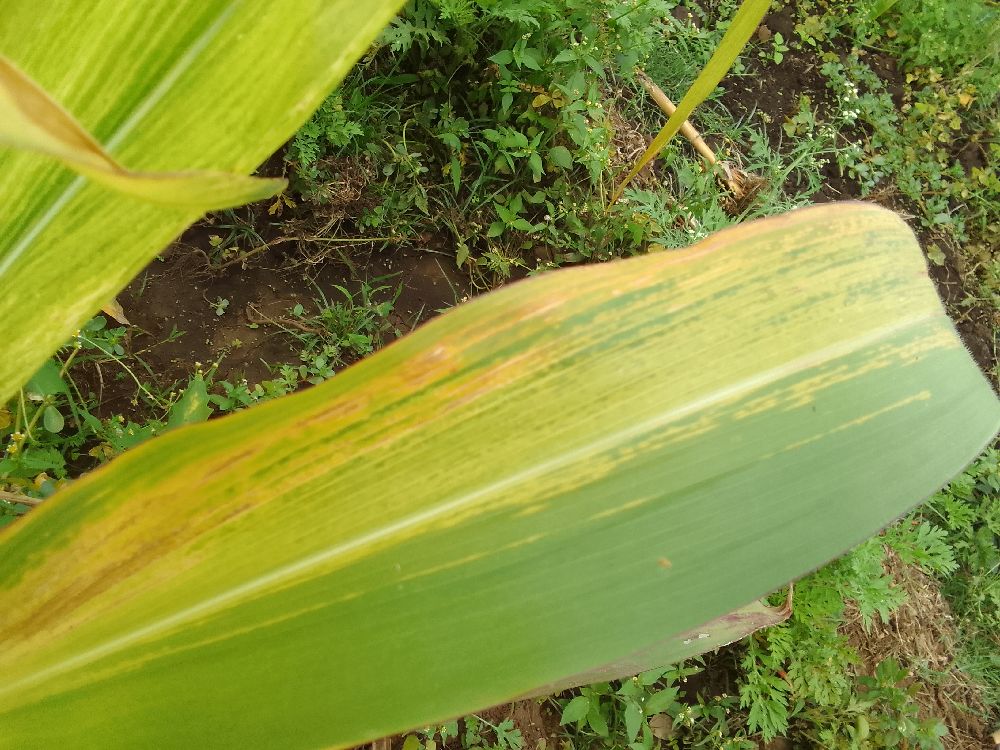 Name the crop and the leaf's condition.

maize, maize lethal necrosis
